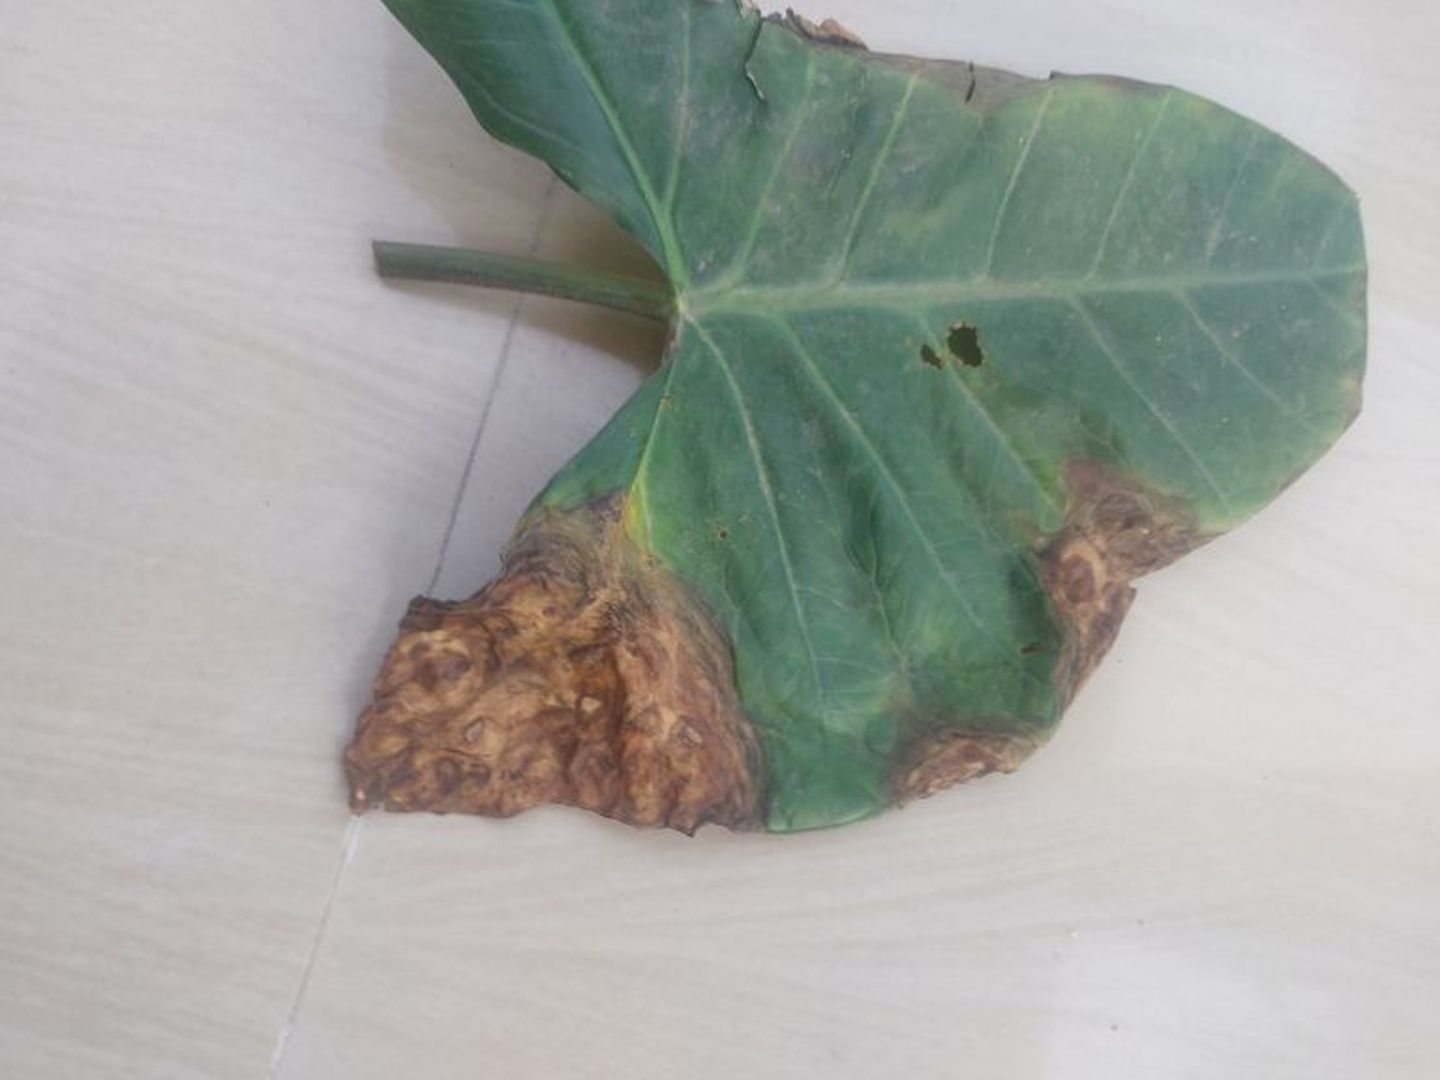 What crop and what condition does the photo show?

taro, leaf blight
